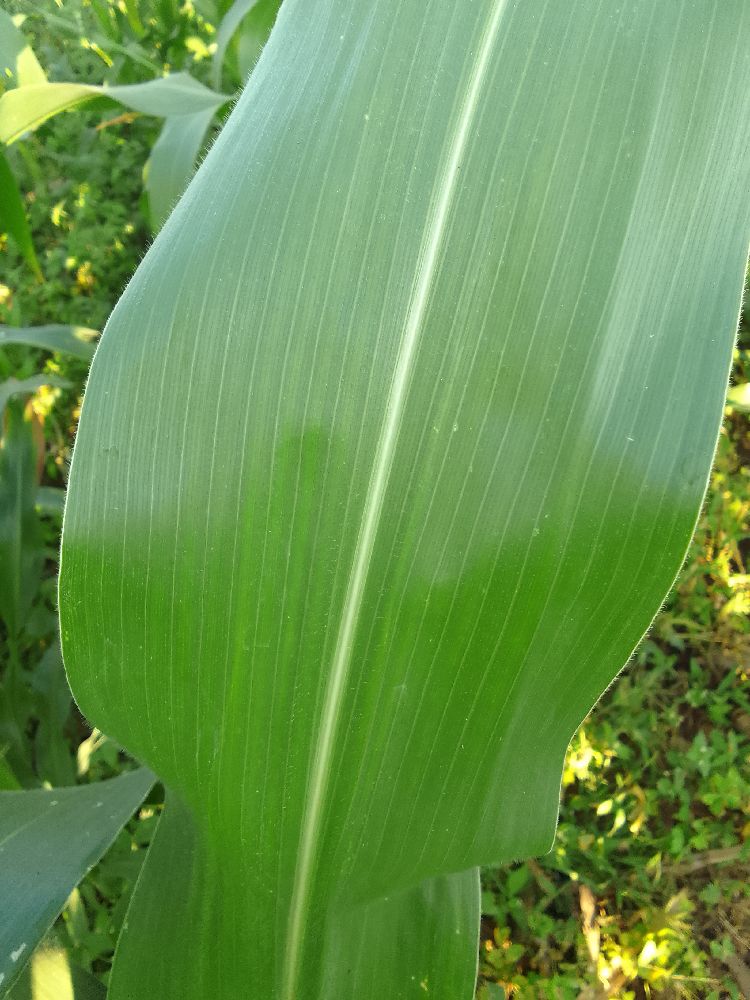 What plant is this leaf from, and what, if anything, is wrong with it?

maize, healthy
